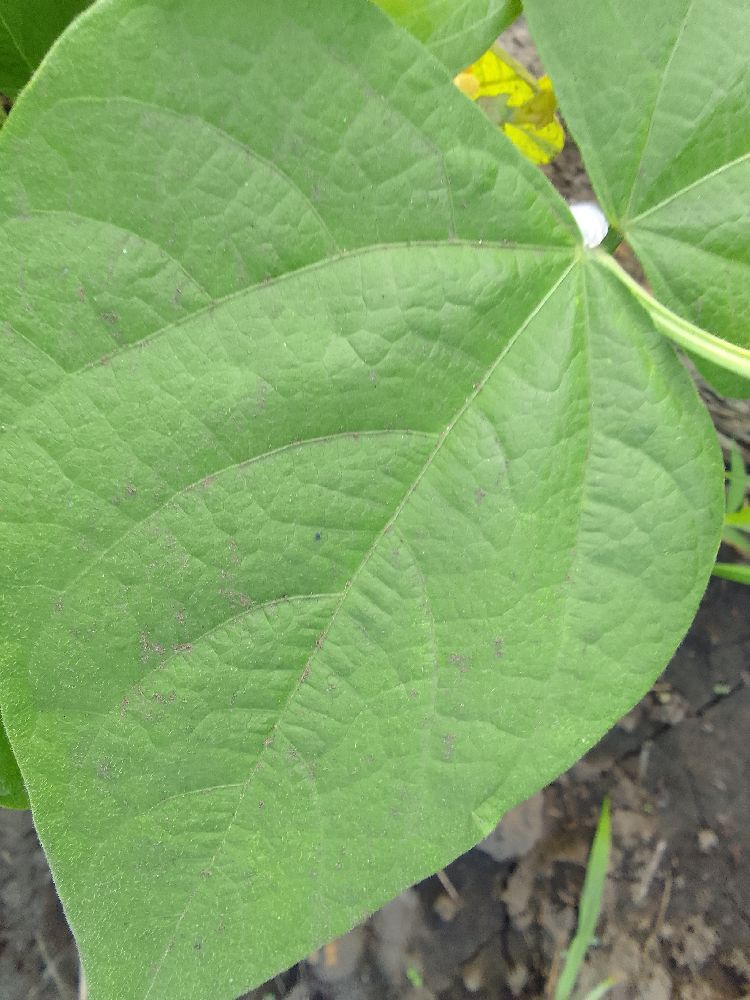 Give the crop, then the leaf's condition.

common bean, healthy
